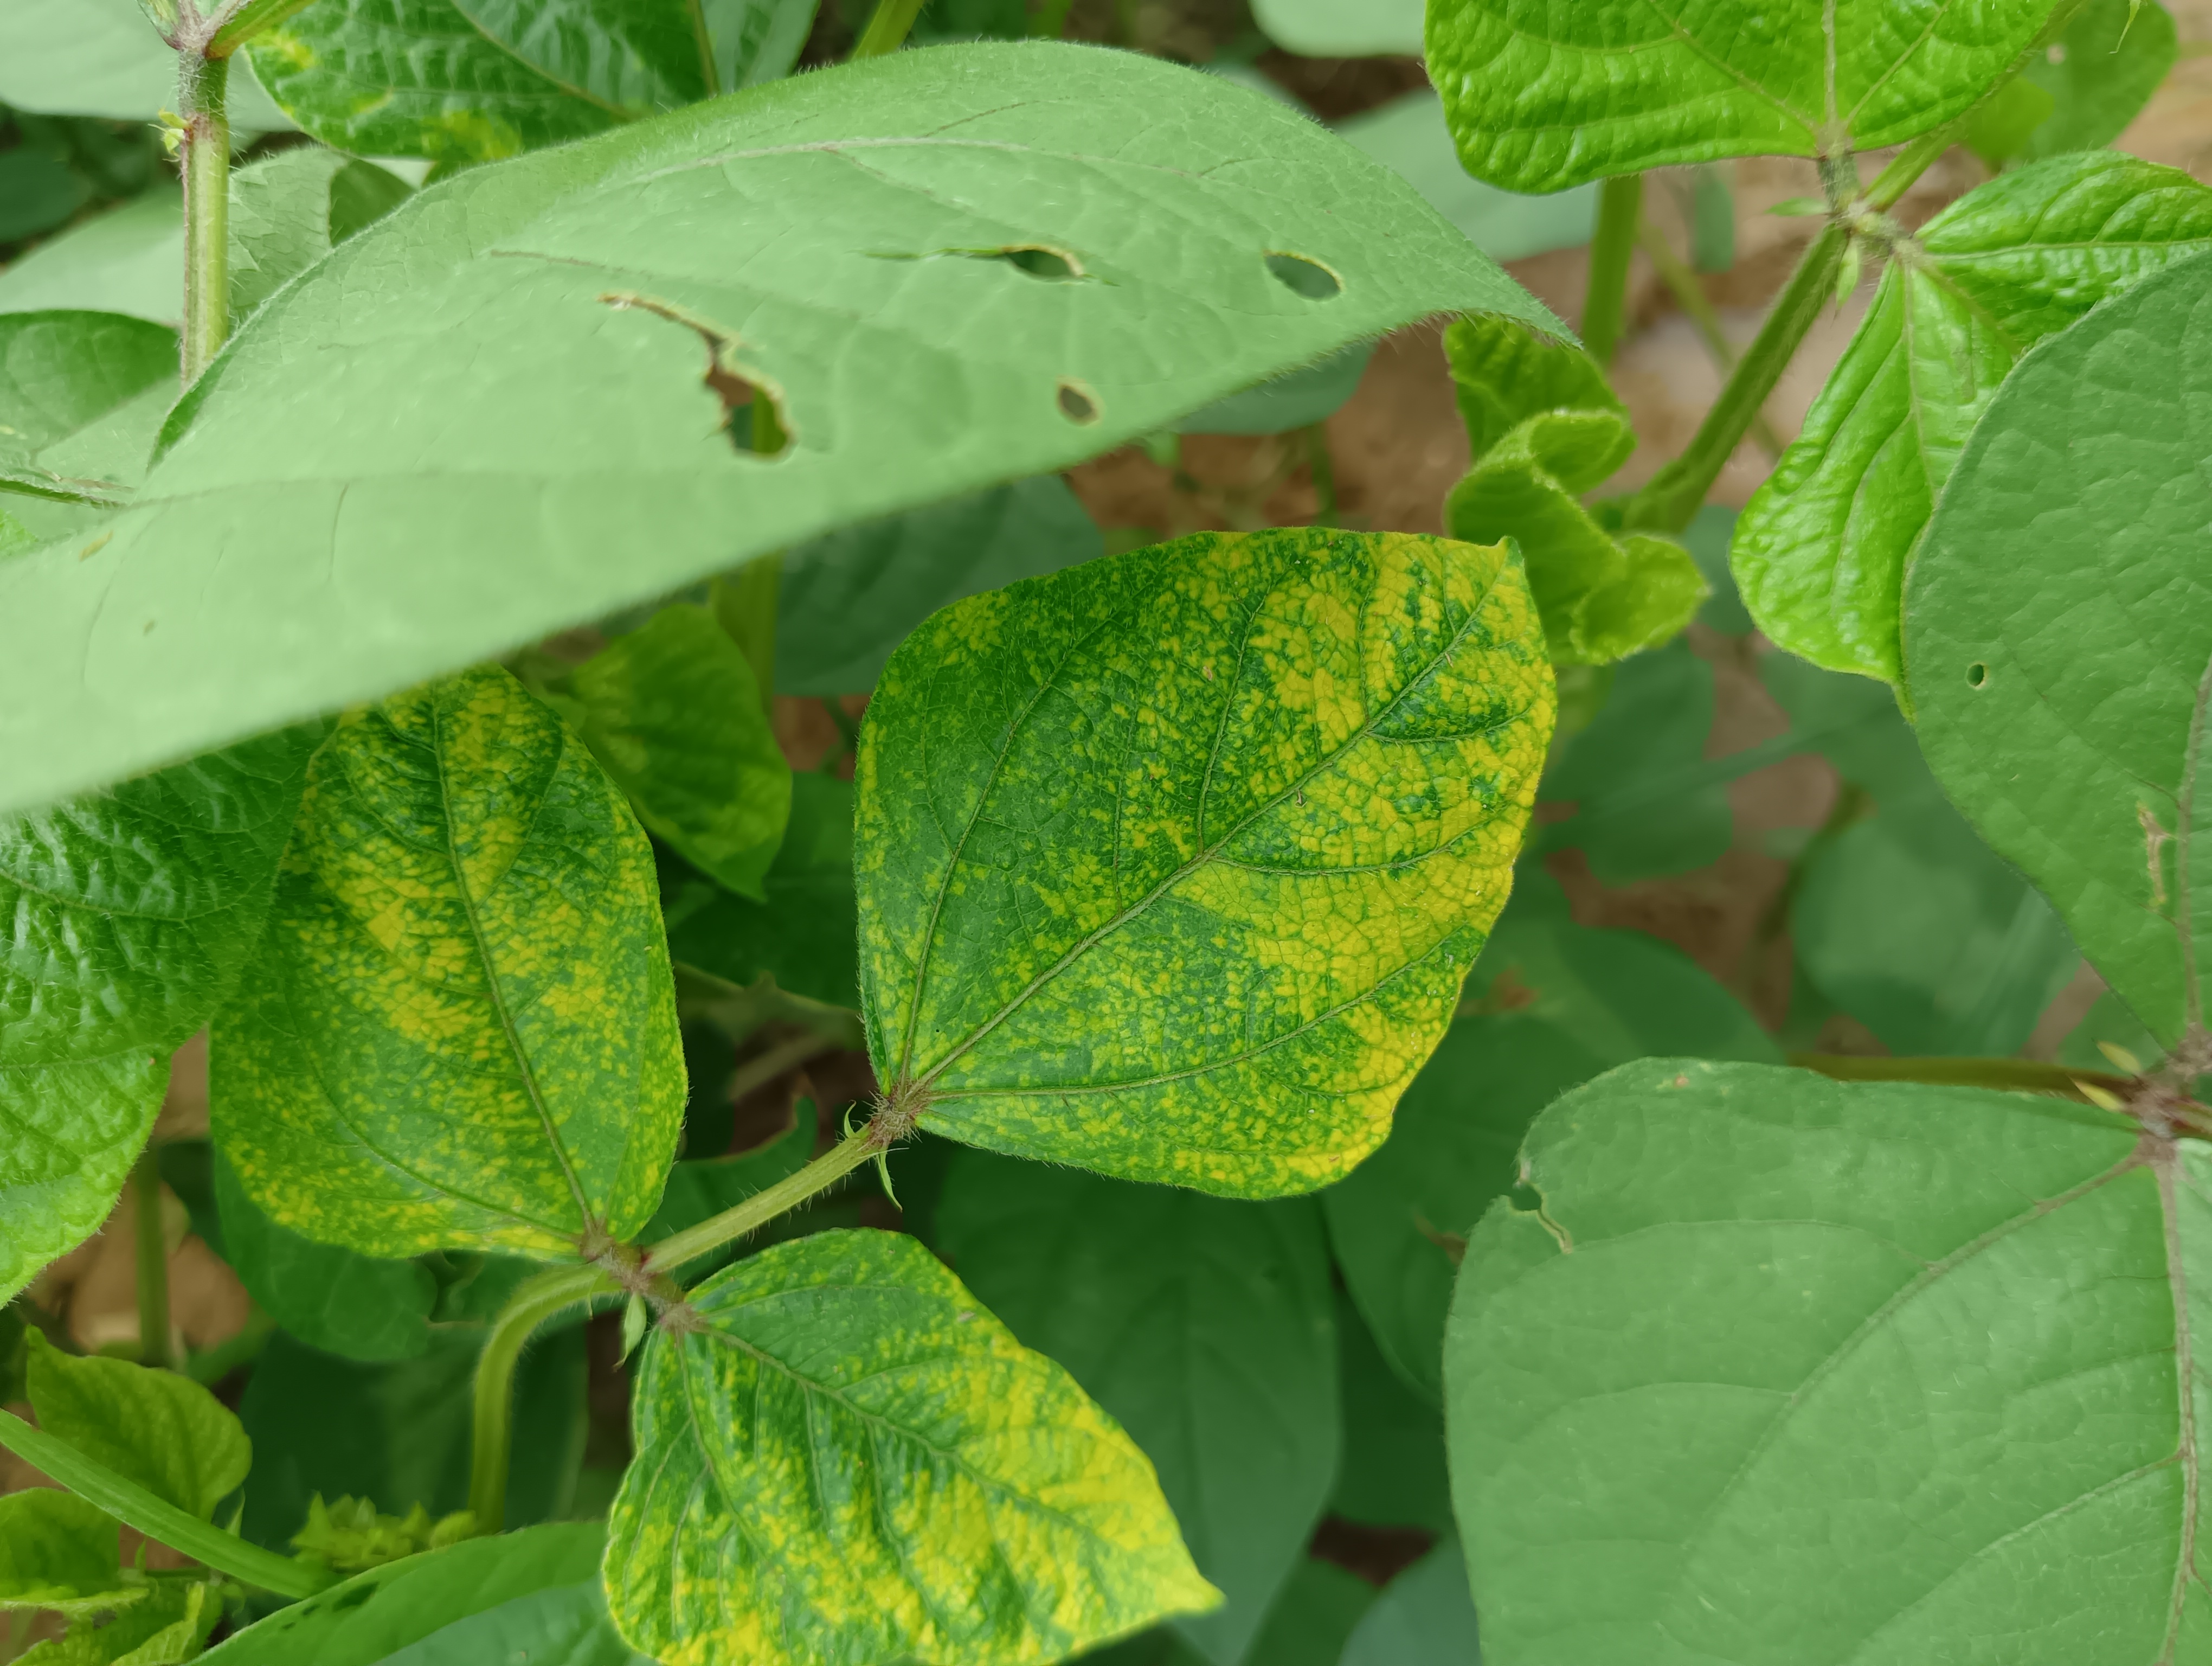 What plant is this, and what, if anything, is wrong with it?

mungbean, yellow mosaic
